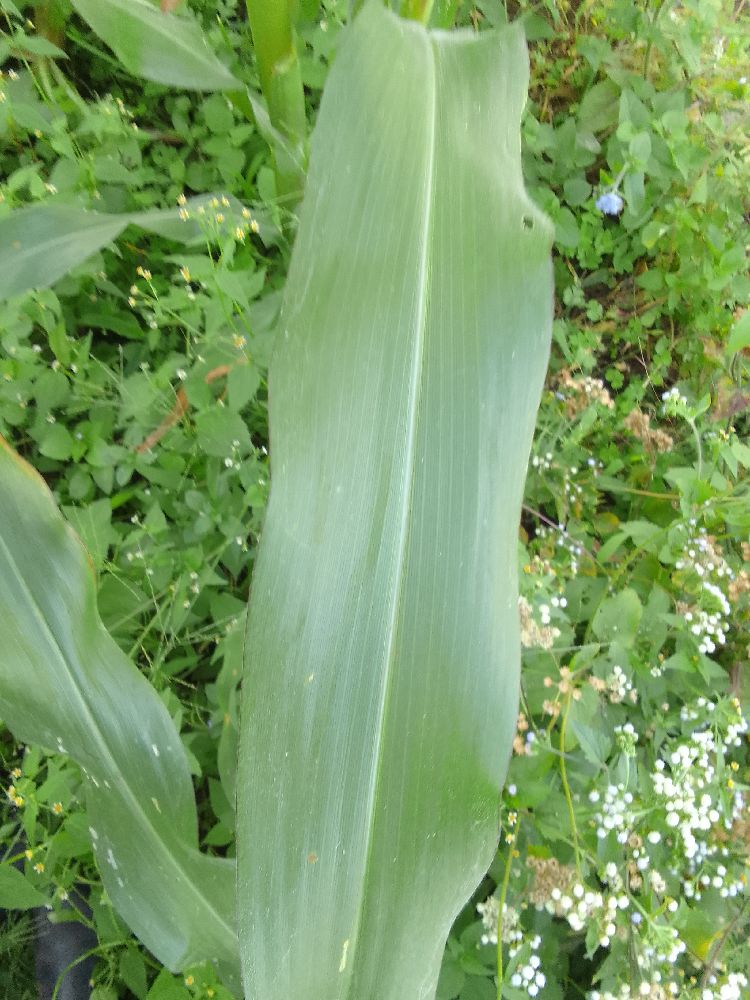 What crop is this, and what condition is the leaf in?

maize, healthy
